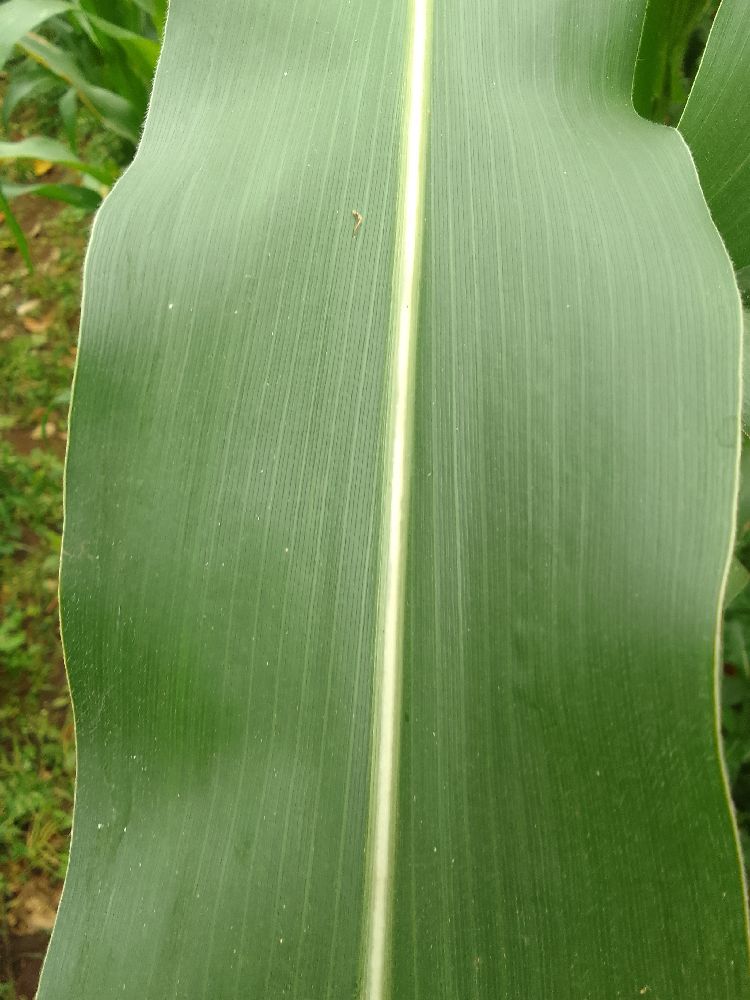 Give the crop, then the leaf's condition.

maize, healthy
